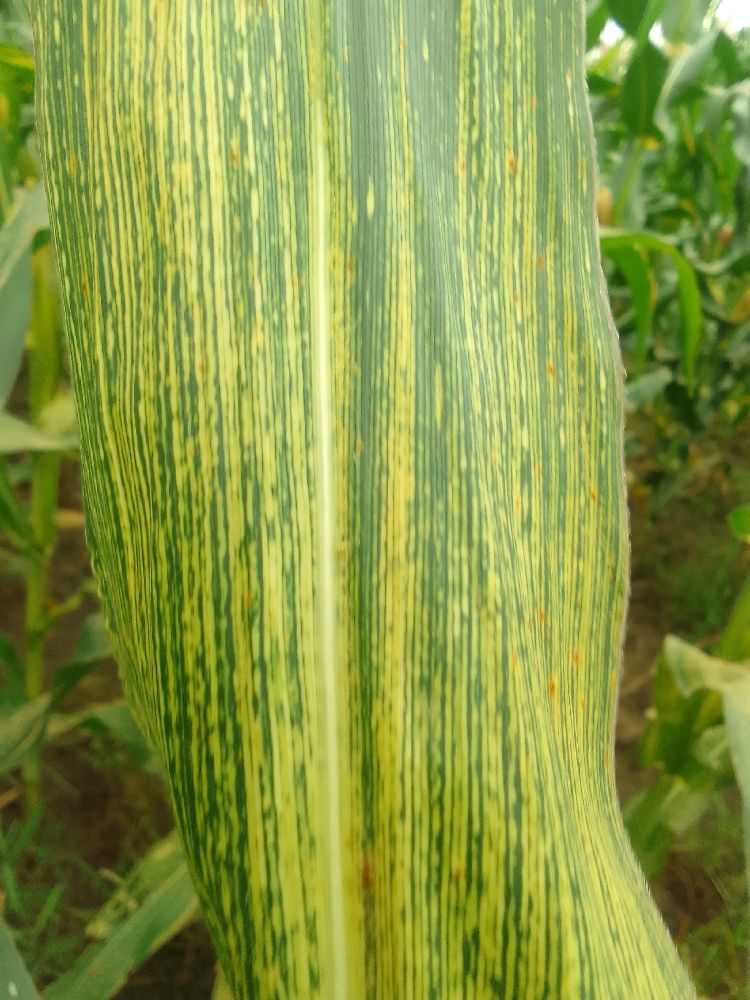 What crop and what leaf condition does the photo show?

maize, maize streak virus
